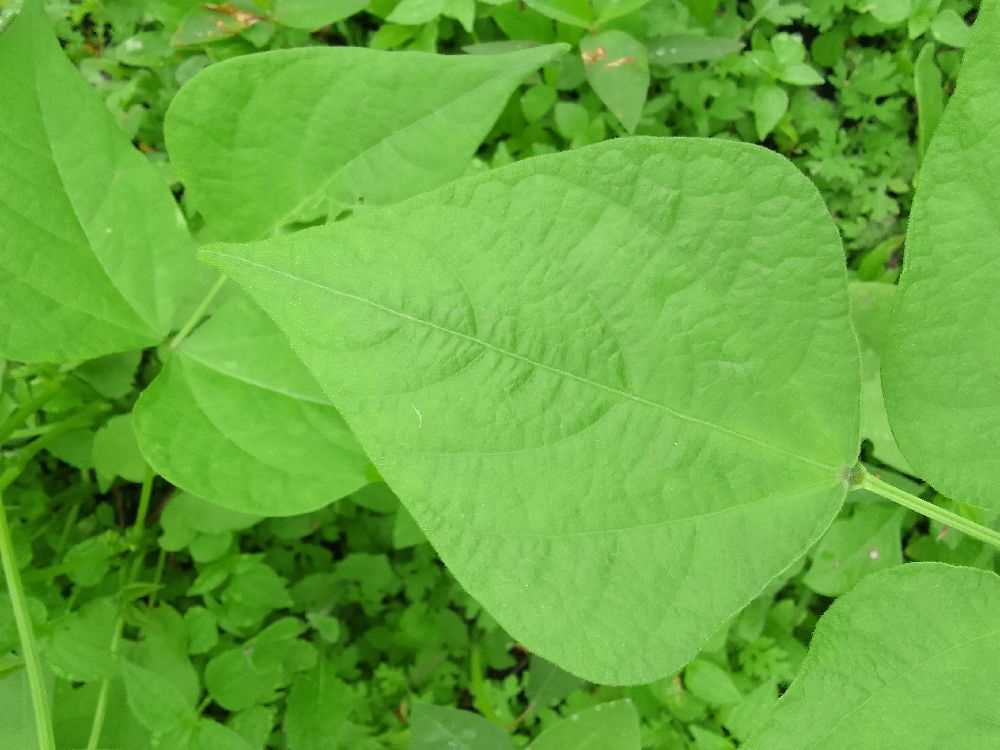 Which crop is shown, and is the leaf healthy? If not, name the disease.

common bean, healthy
